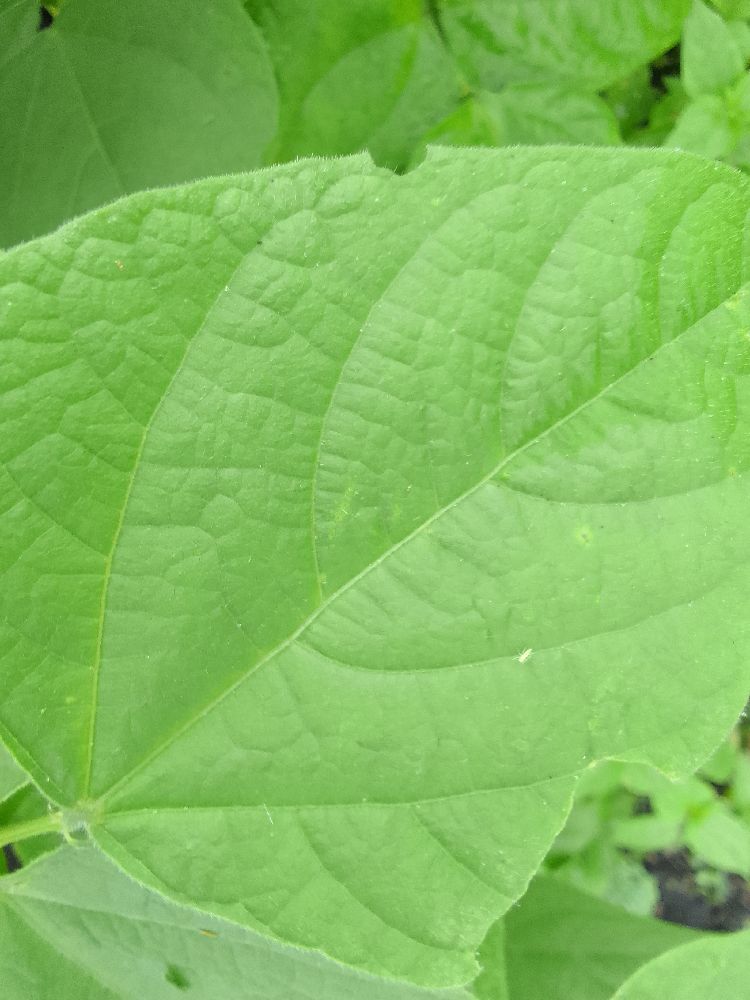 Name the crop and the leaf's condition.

common bean, healthy
